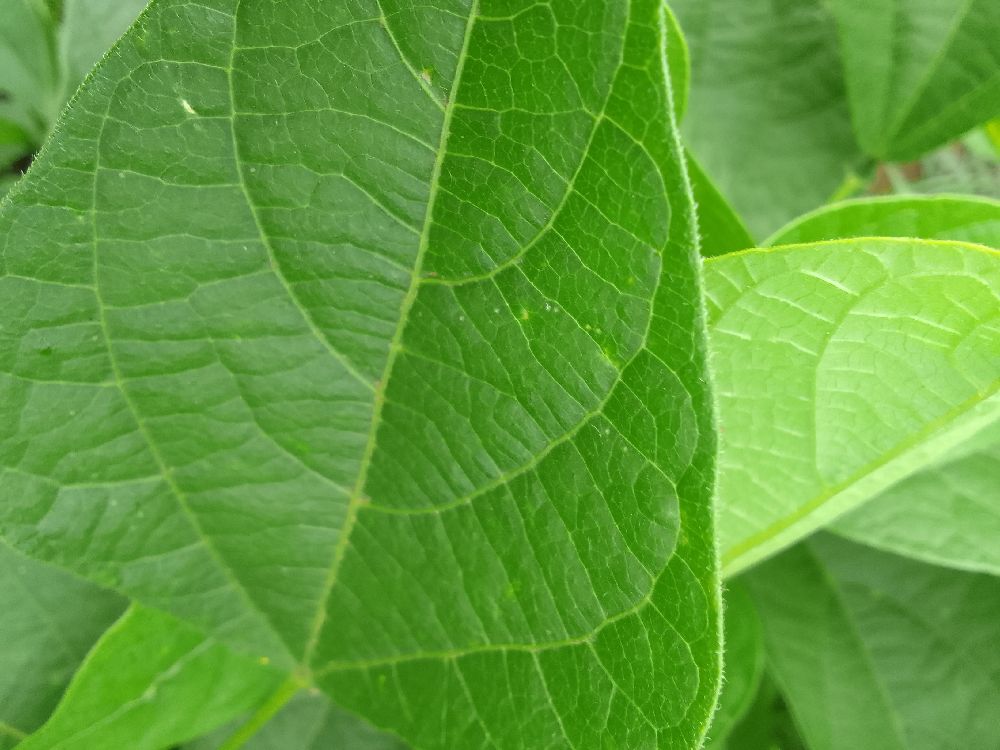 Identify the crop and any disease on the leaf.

common bean, healthy
